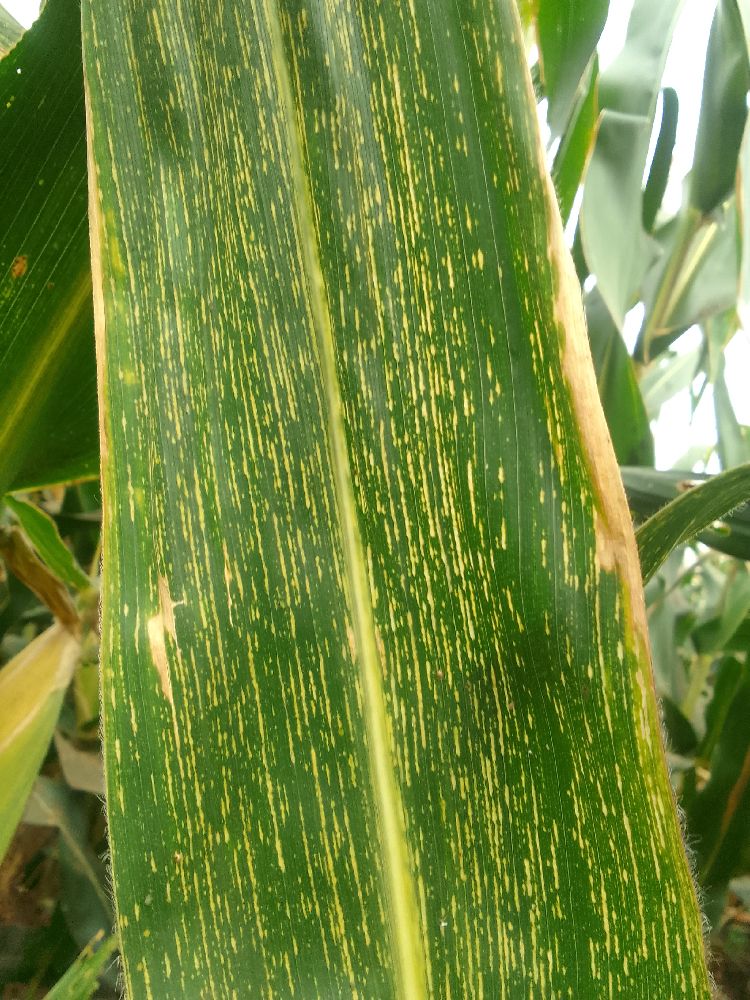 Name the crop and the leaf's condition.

maize, maize streak virus
